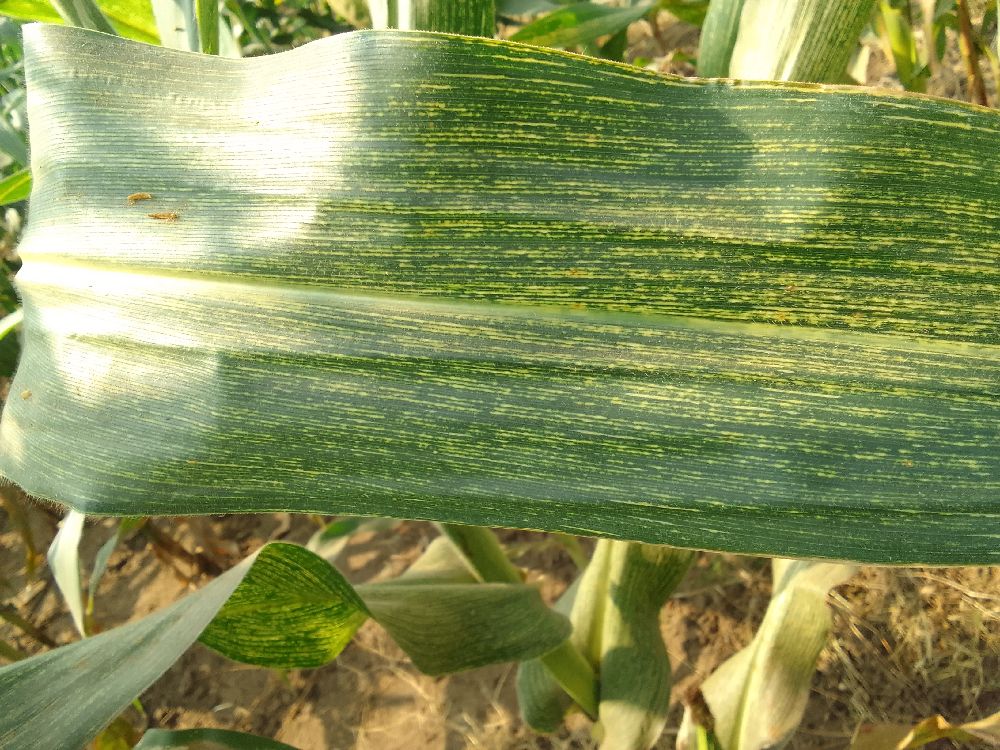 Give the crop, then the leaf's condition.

maize, maize streak virus
